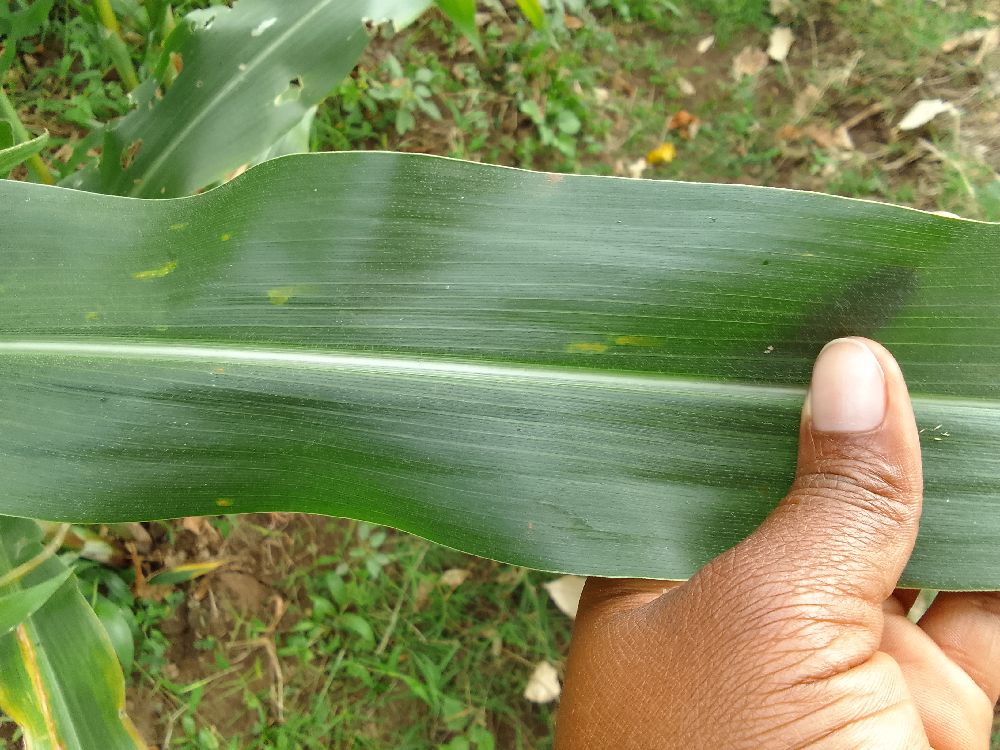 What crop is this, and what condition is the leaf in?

maize, healthy
